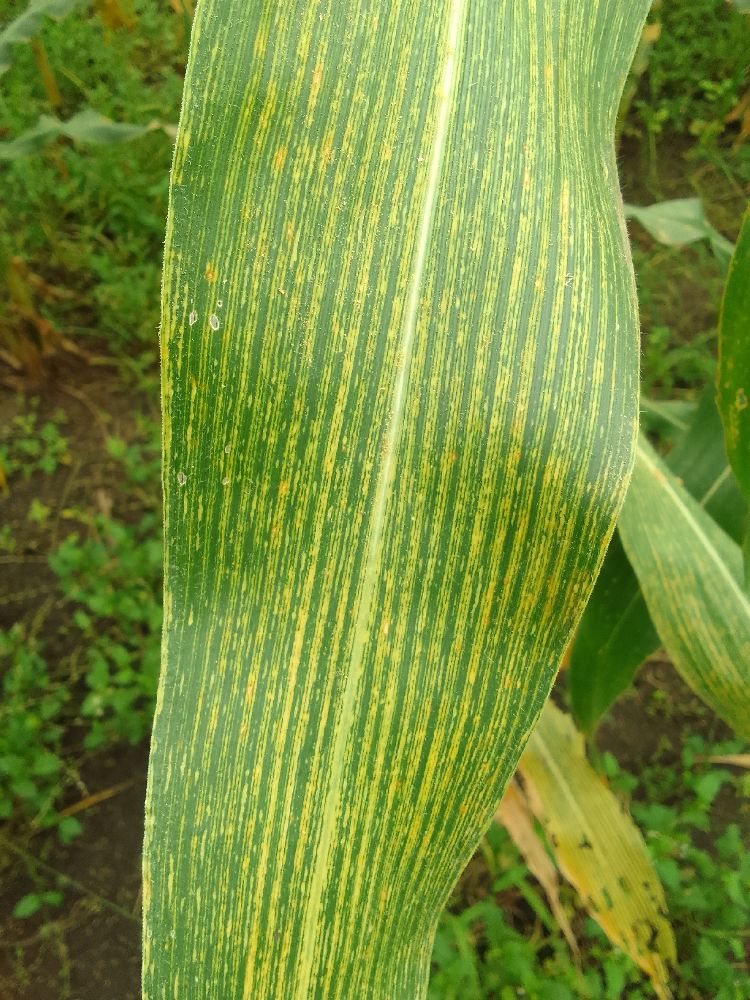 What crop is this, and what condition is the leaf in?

maize, maize streak virus
